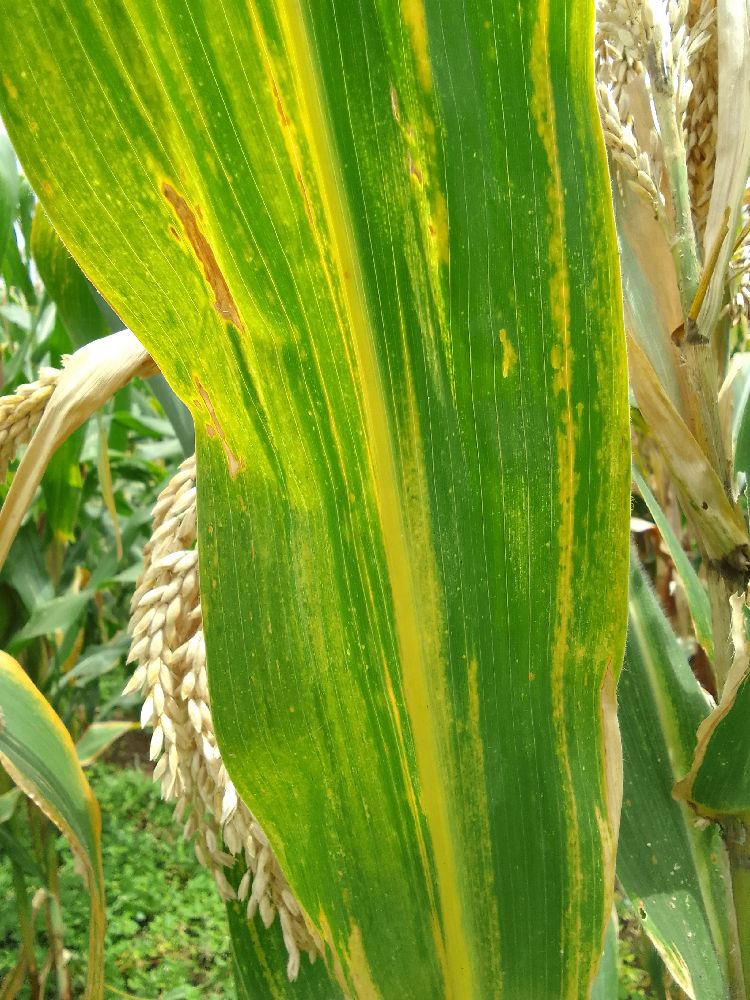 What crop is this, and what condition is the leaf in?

maize, maize lethal necrosis
